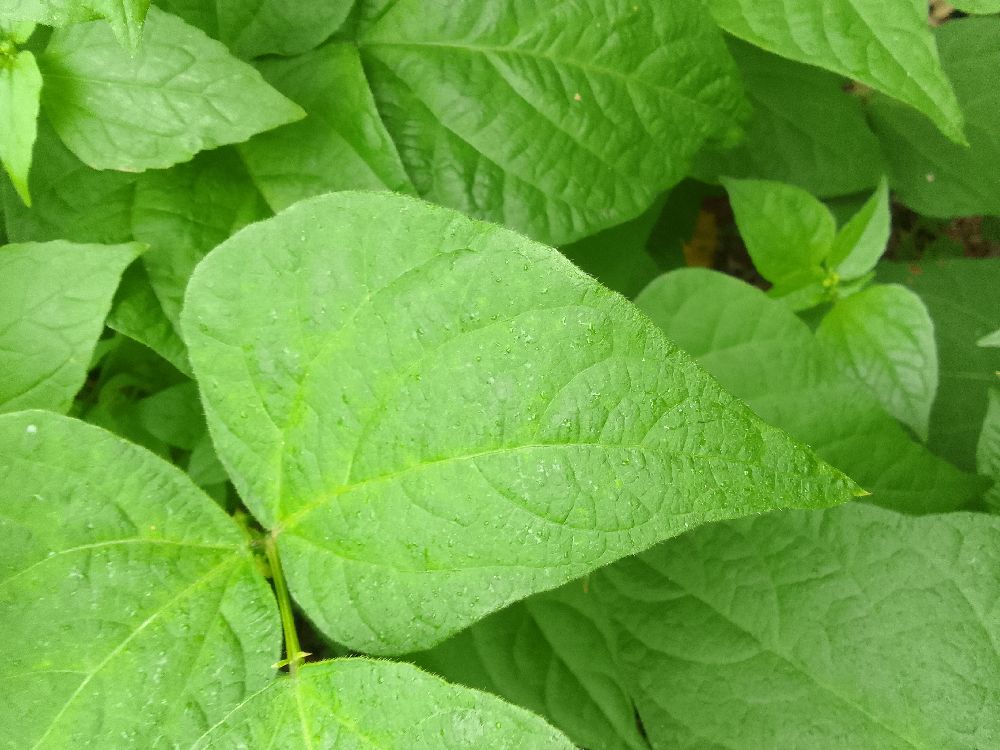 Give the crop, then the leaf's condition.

common bean, healthy
